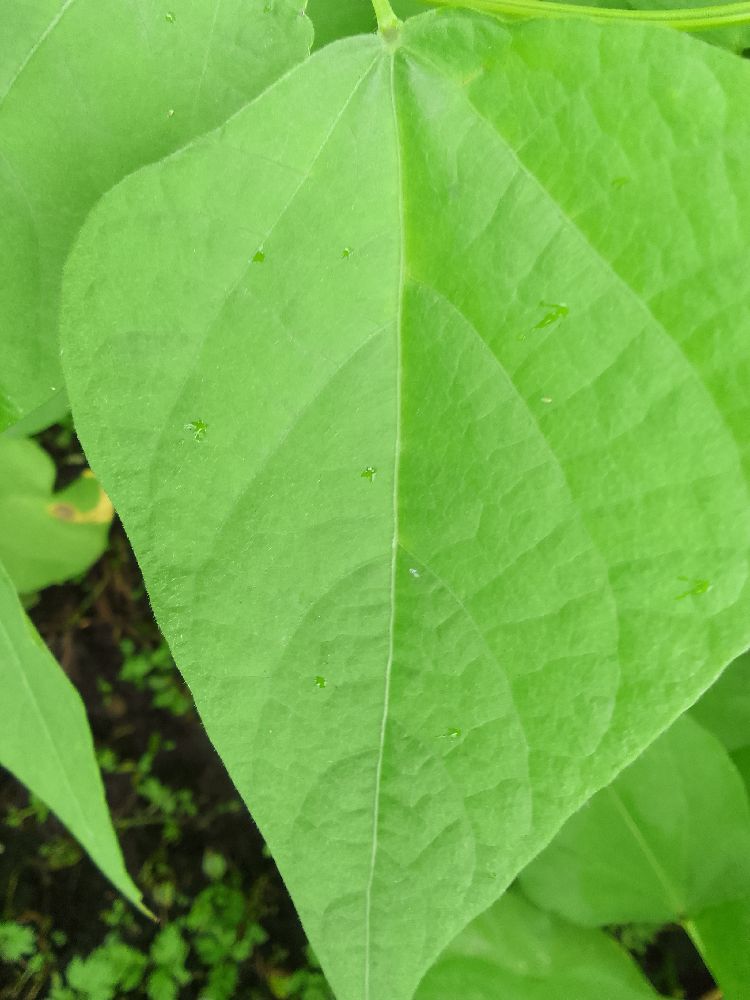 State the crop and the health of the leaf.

maize, healthy
